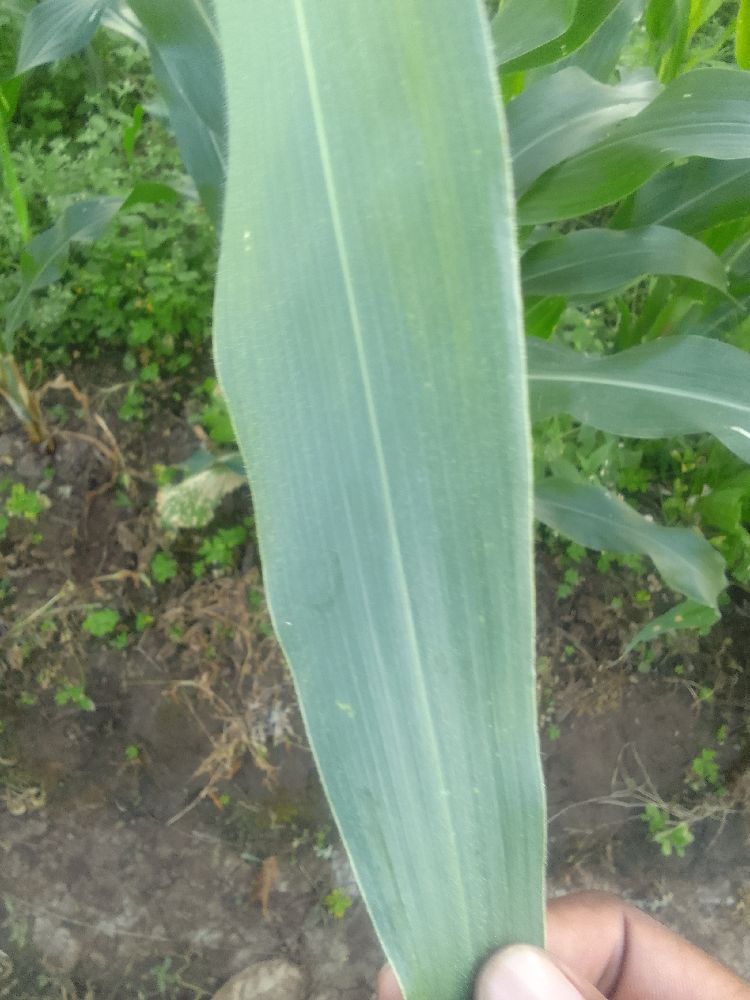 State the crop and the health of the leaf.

maize, healthy
